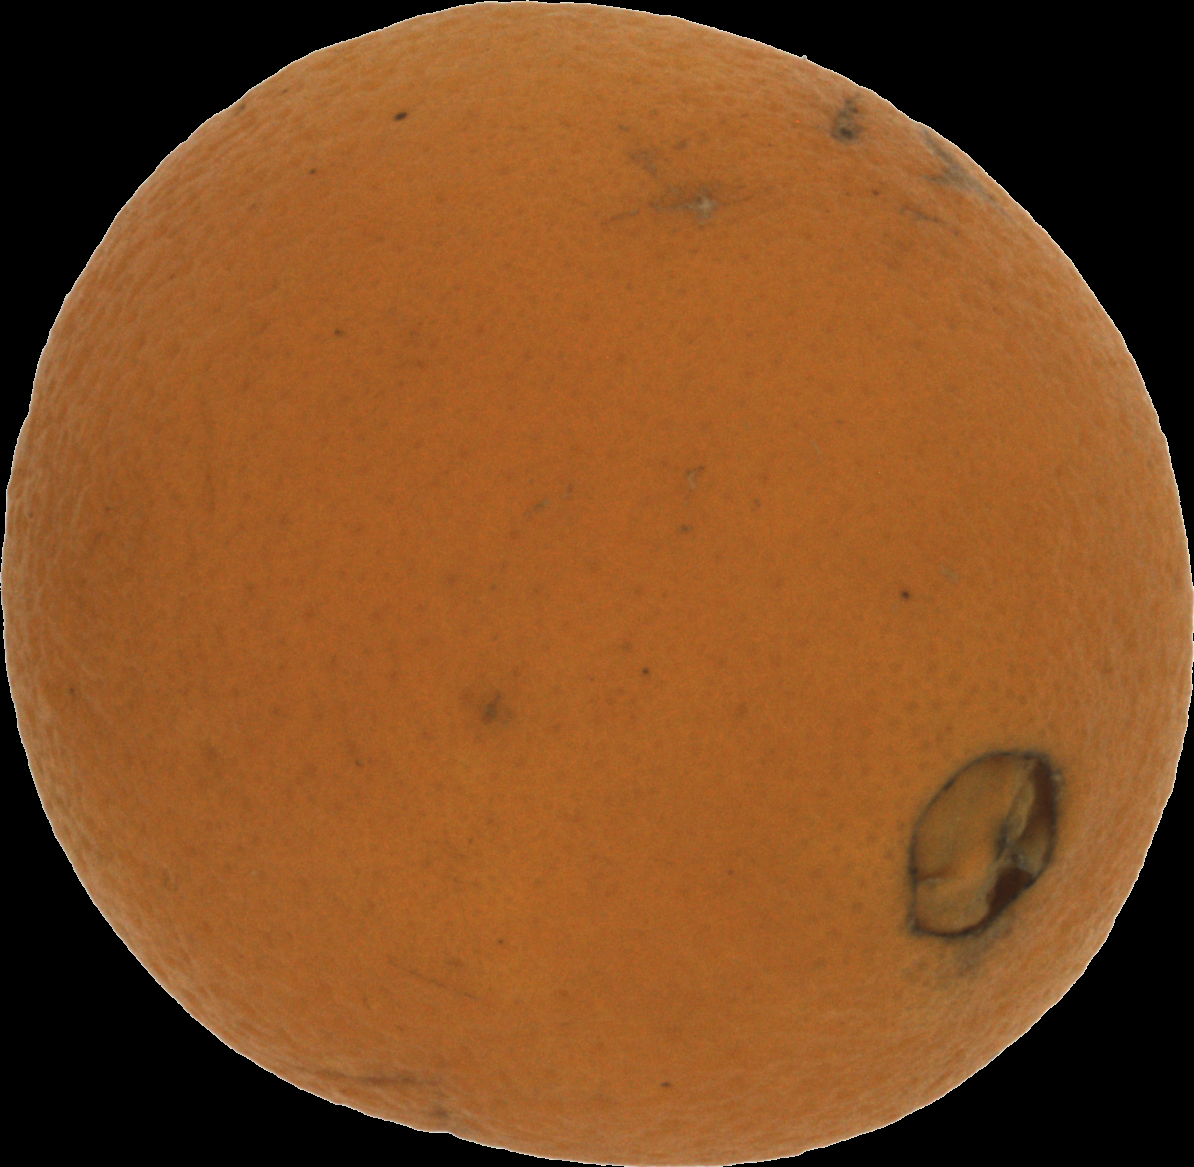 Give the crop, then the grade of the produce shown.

orange, bad
